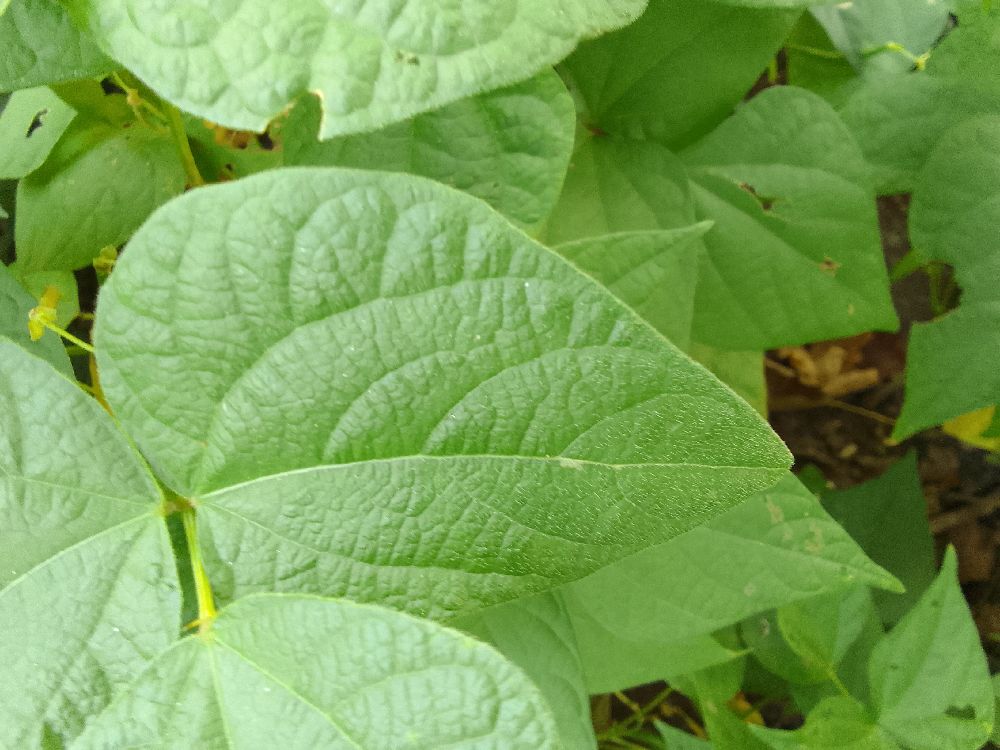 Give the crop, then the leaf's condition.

common bean, healthy
